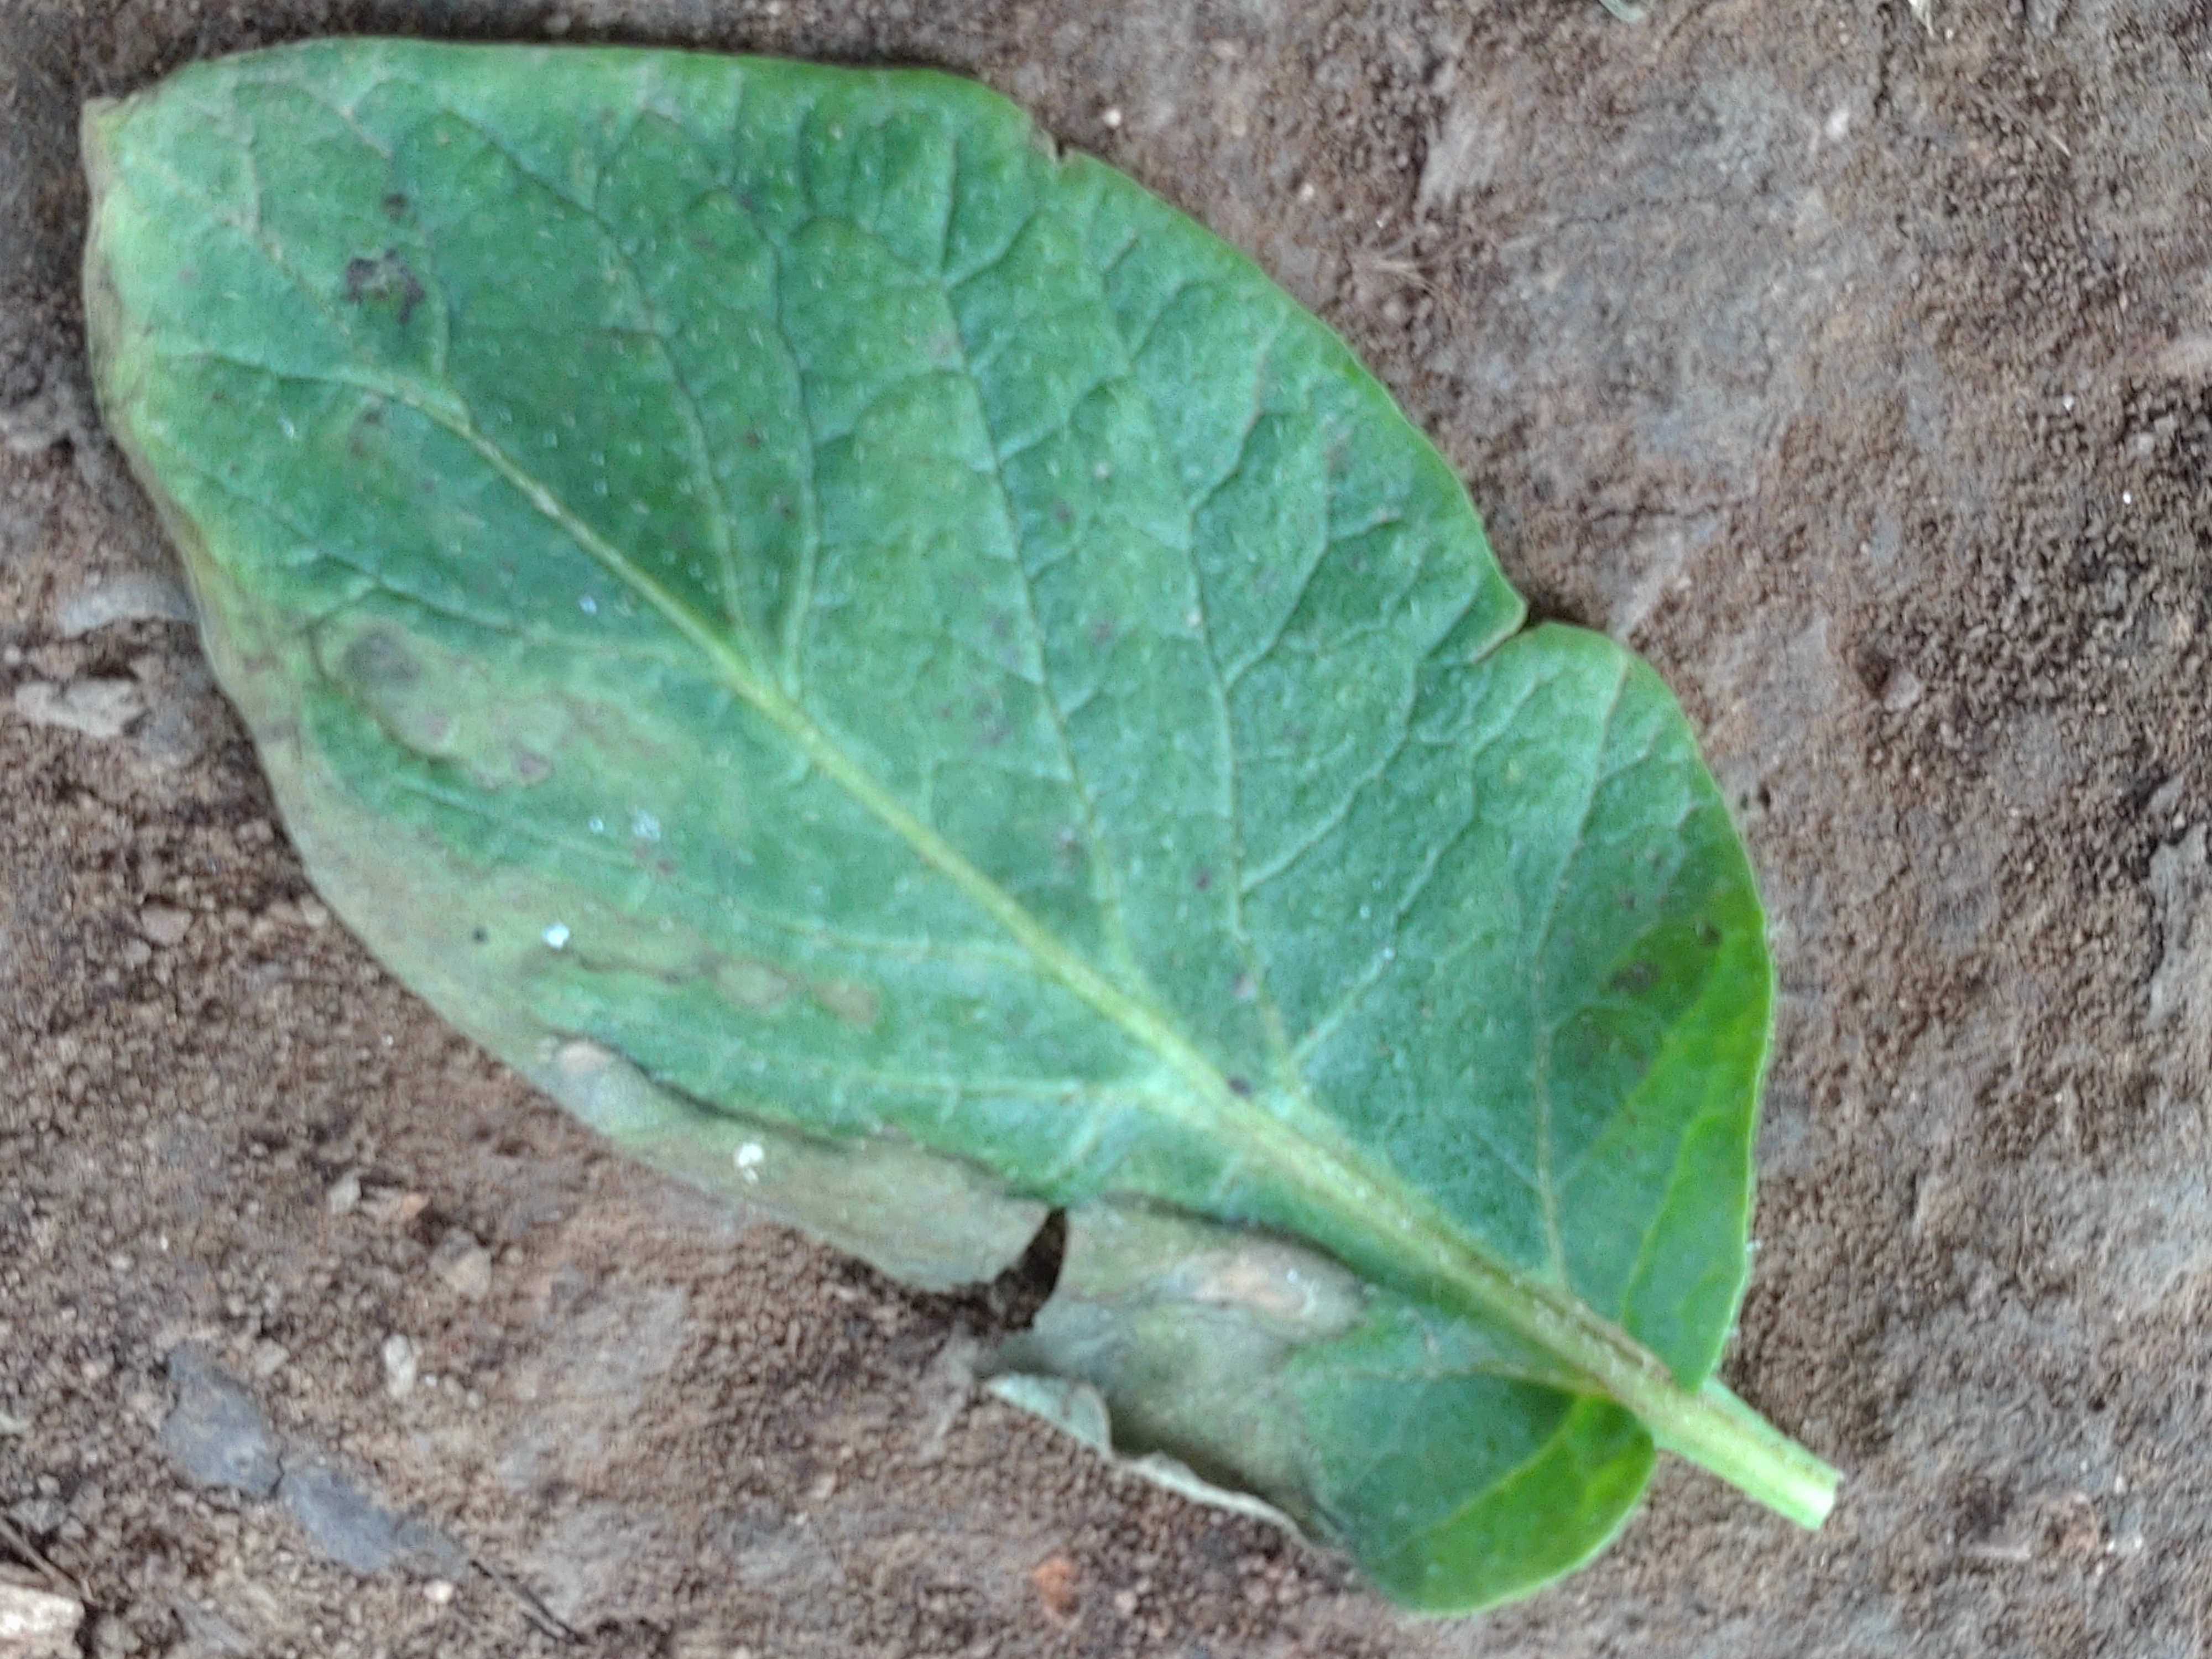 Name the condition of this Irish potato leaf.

early blight
